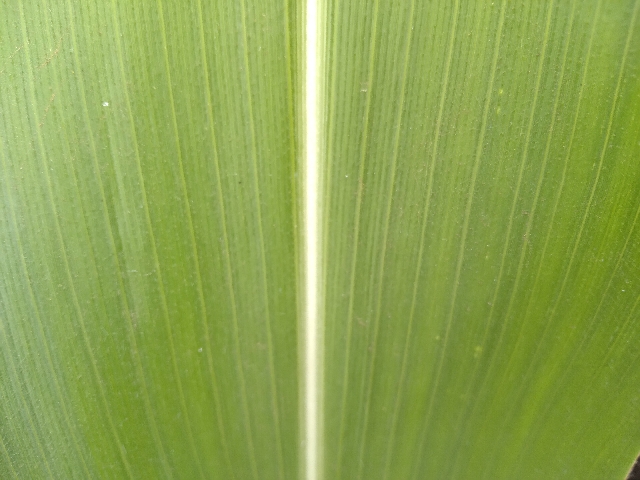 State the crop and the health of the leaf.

maize, healthy
